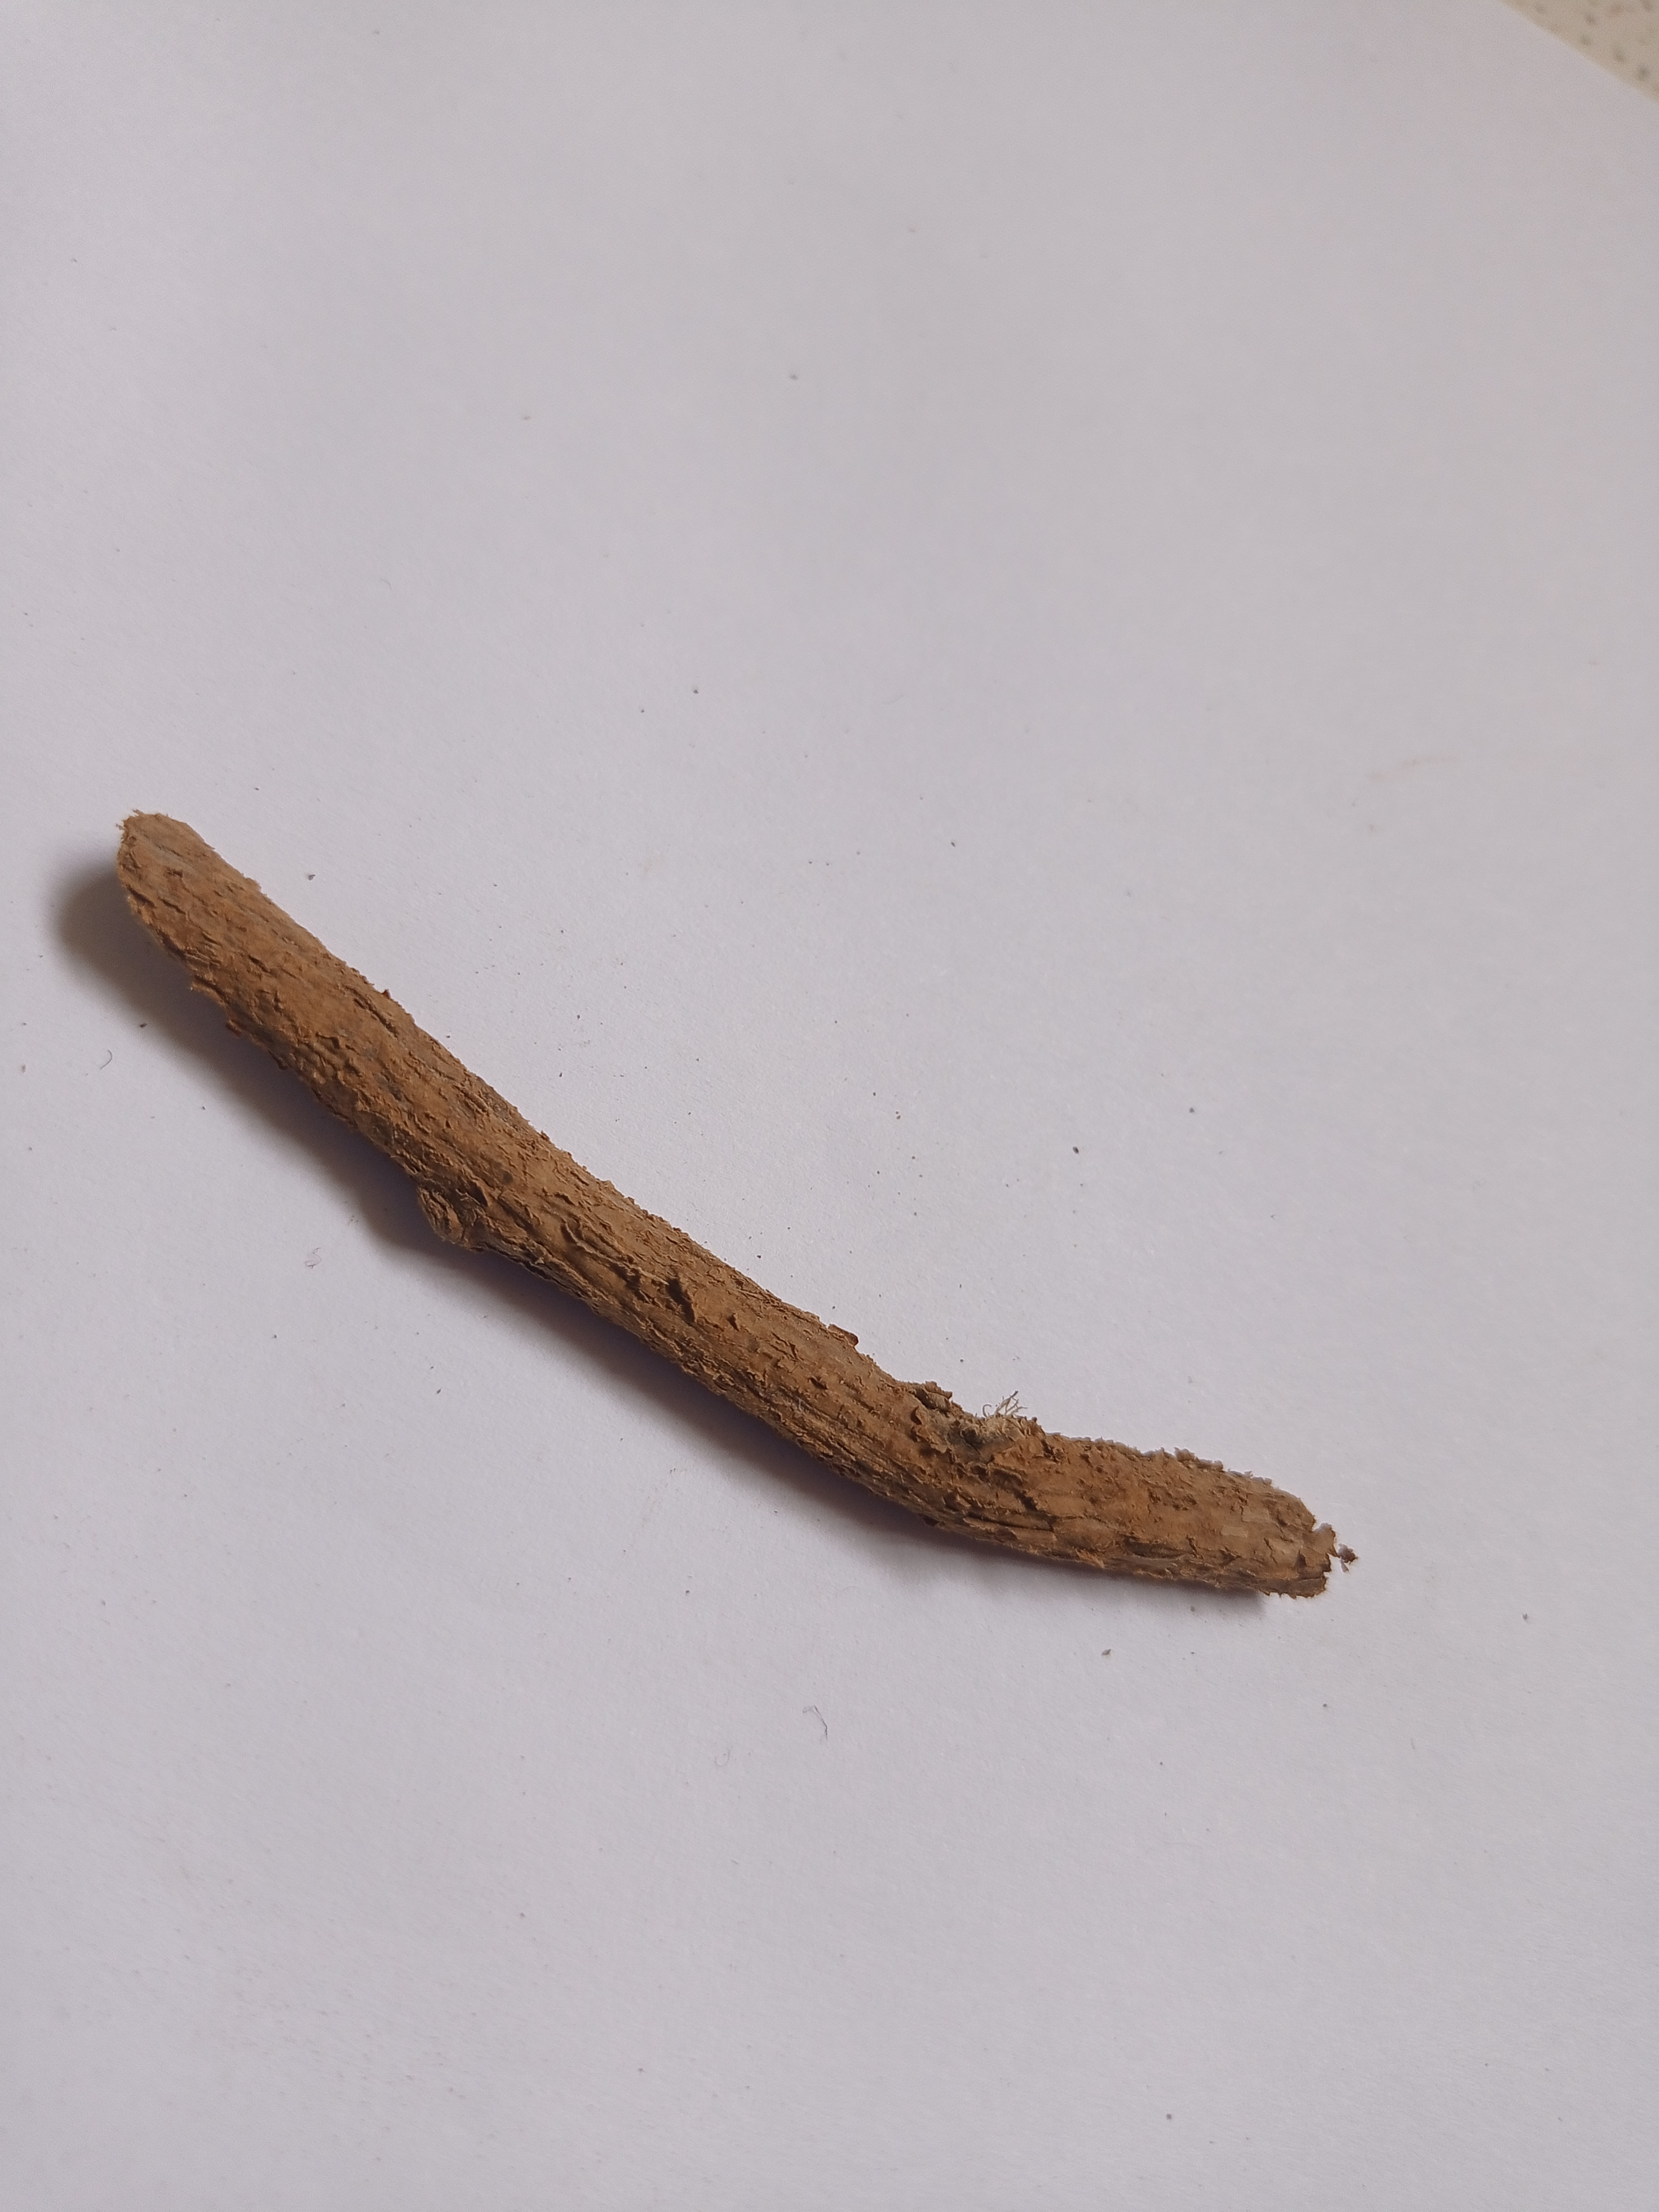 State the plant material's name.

jesthamadh
